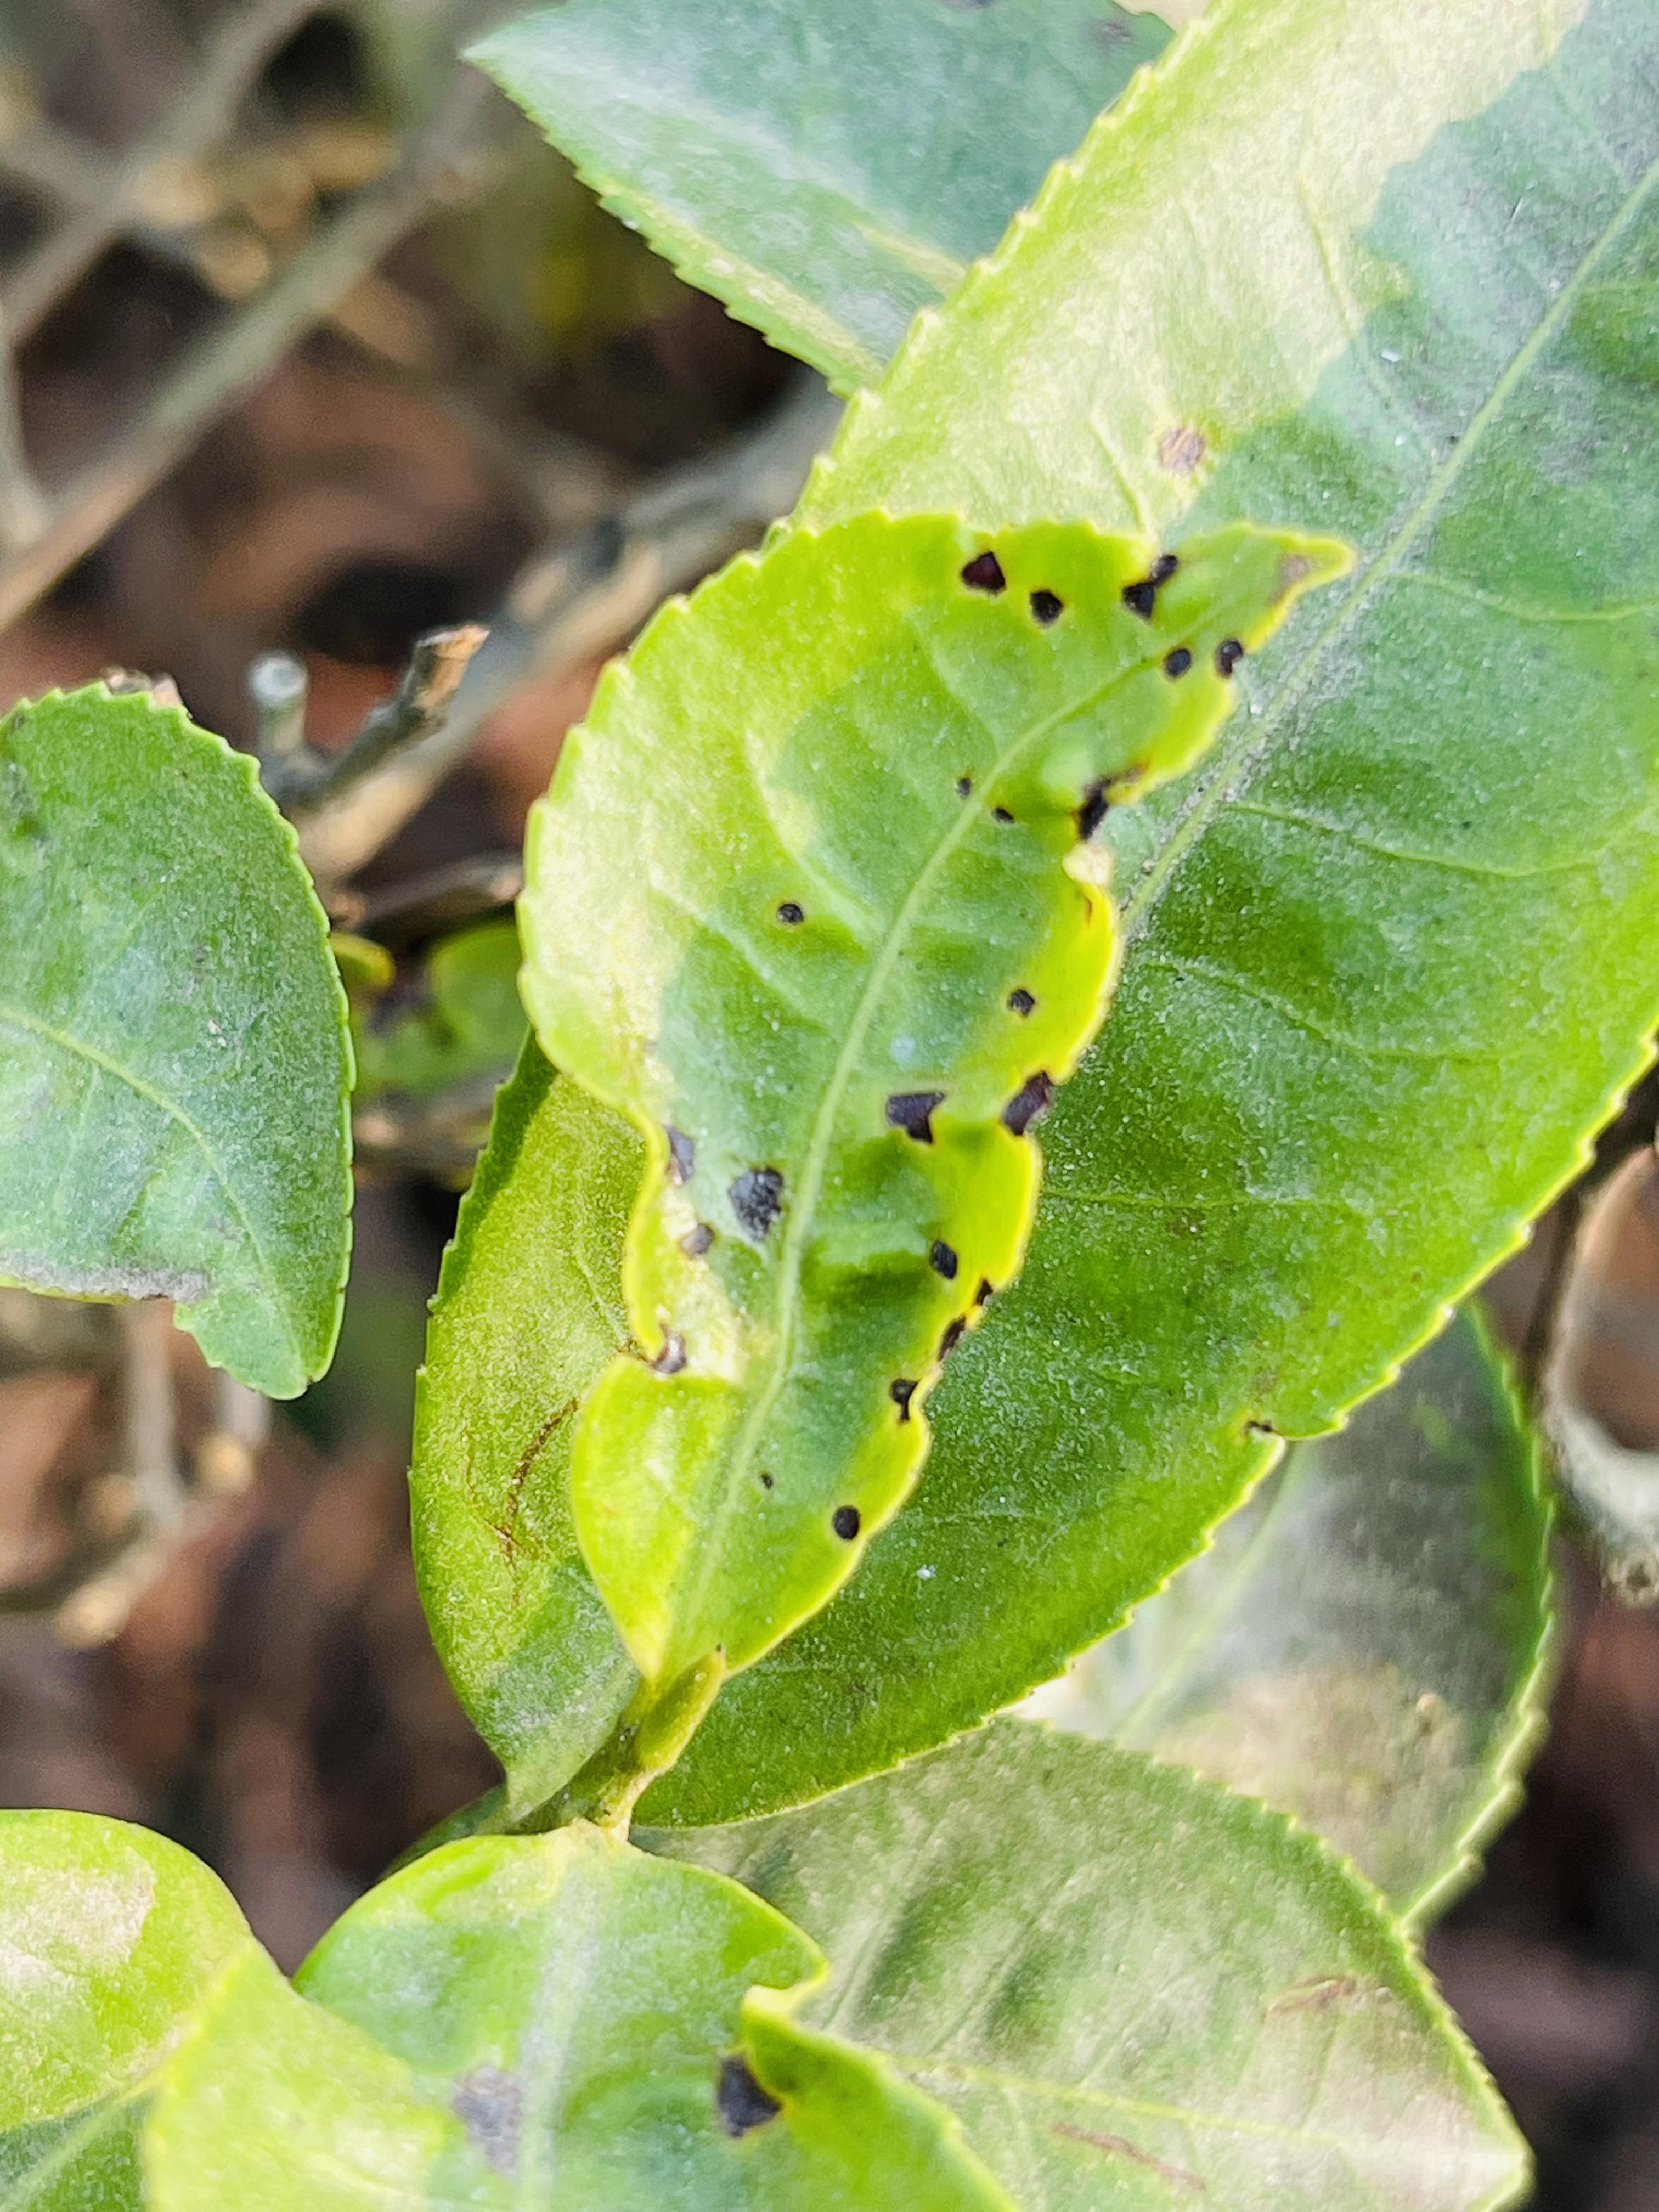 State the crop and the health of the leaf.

tea, helopeltis
